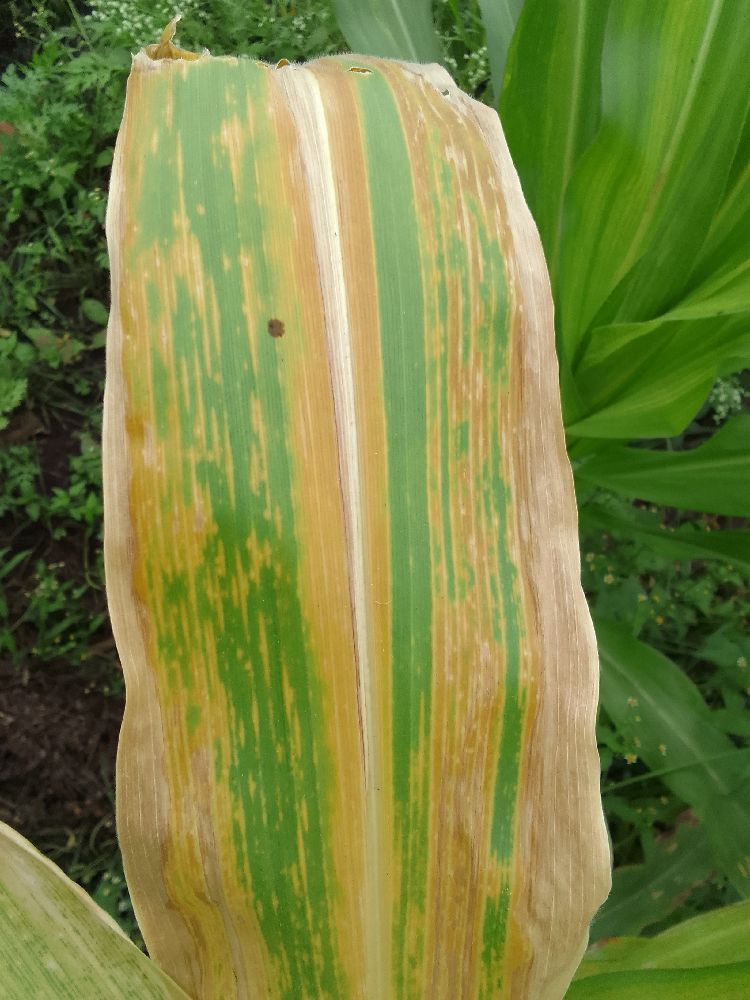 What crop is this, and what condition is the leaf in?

maize, maize lethal necrosis
